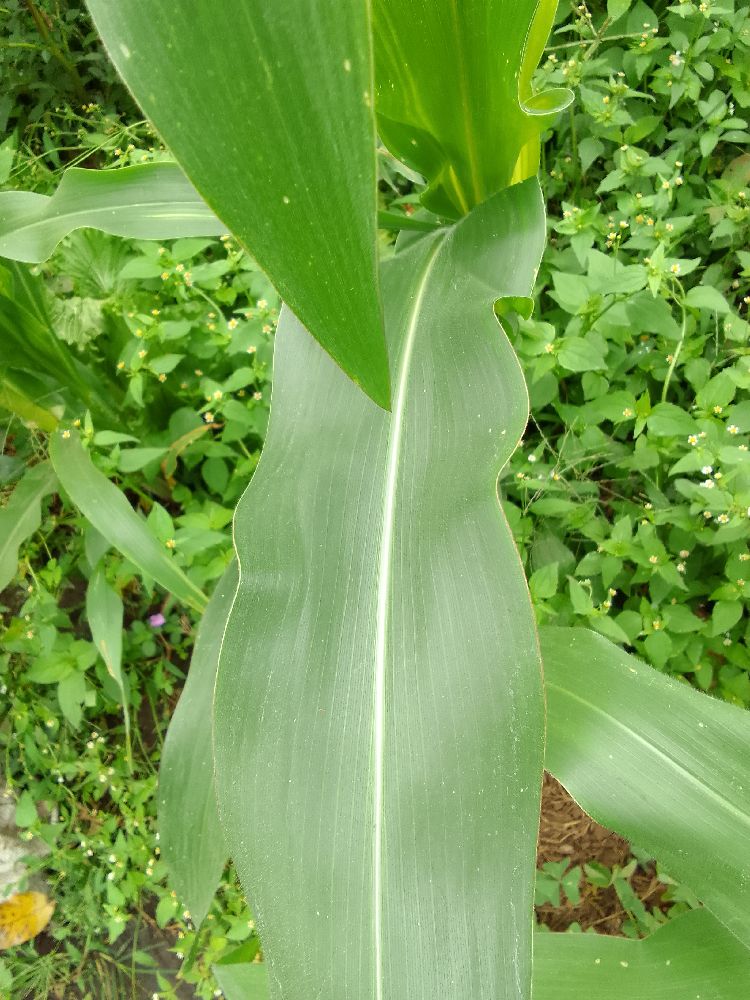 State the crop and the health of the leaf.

maize, healthy
